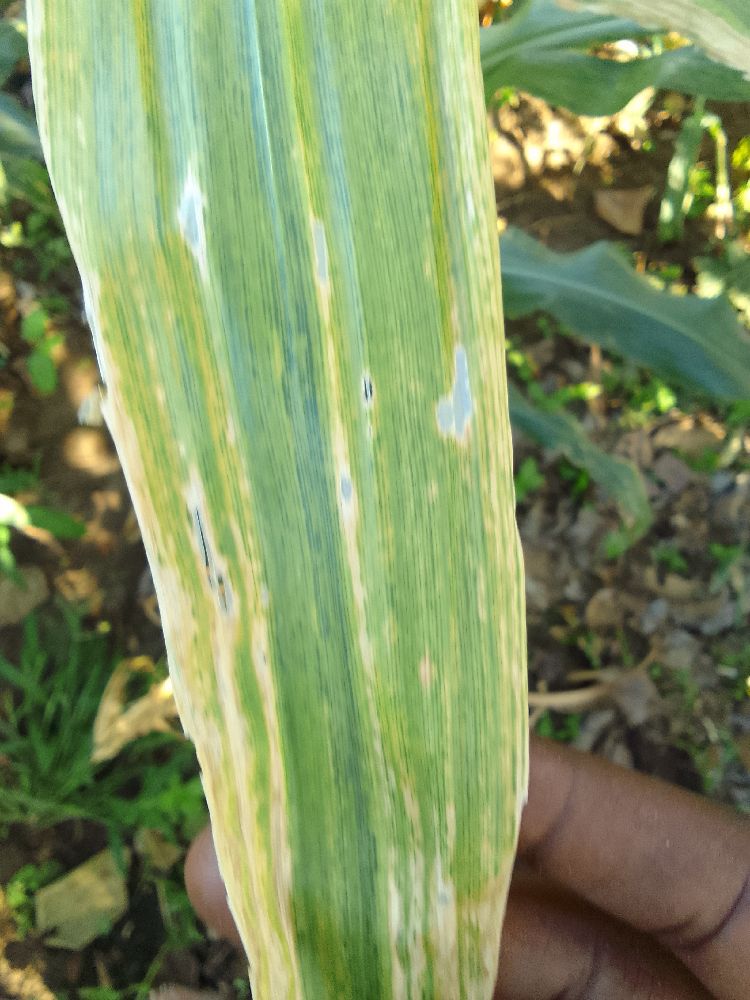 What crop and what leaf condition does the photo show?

maize, maize lethal necrosis
